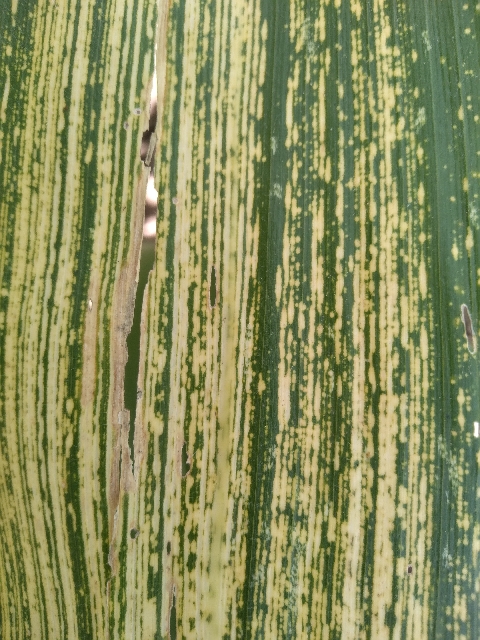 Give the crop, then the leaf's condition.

maize, maize streak virus
